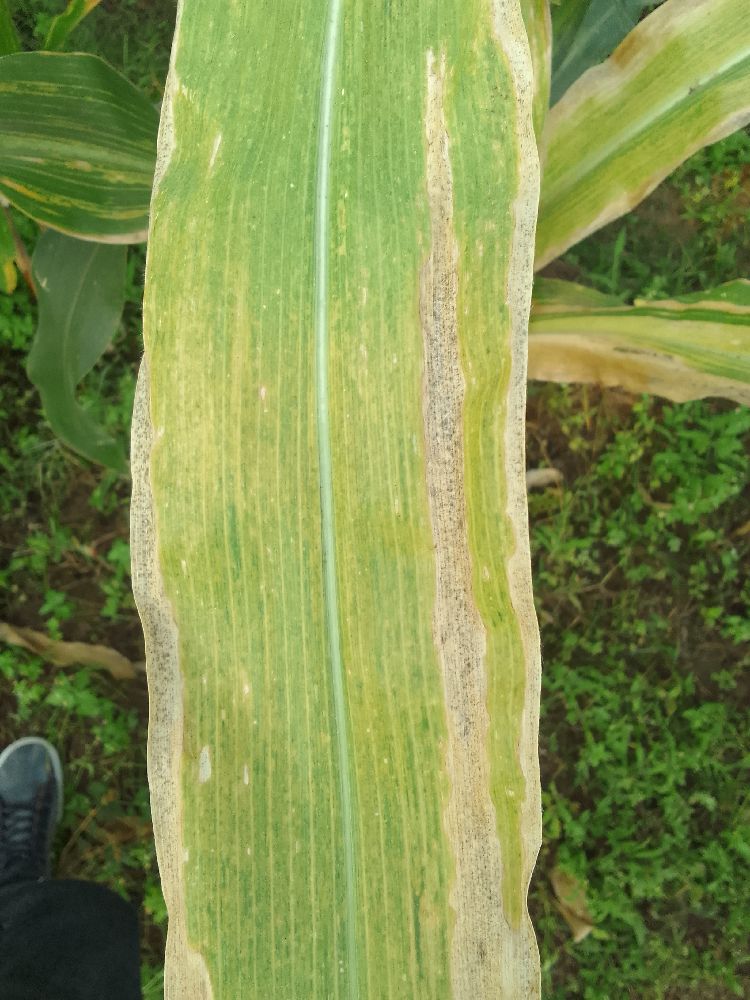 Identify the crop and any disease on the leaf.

maize, maize lethal necrosis
